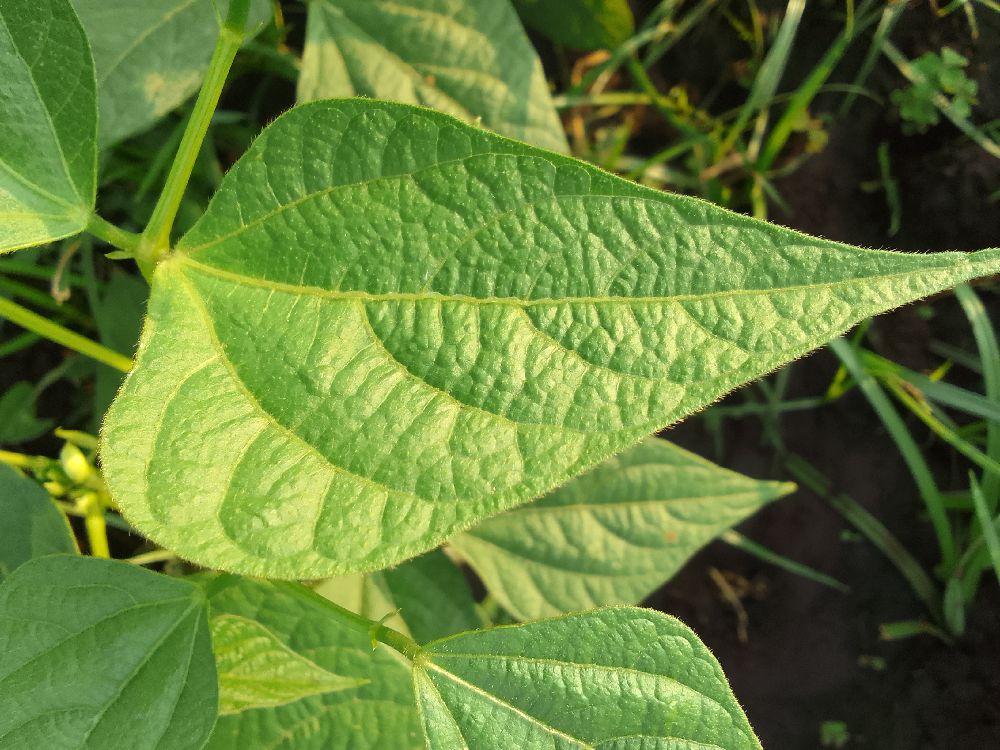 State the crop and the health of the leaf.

common bean, healthy
